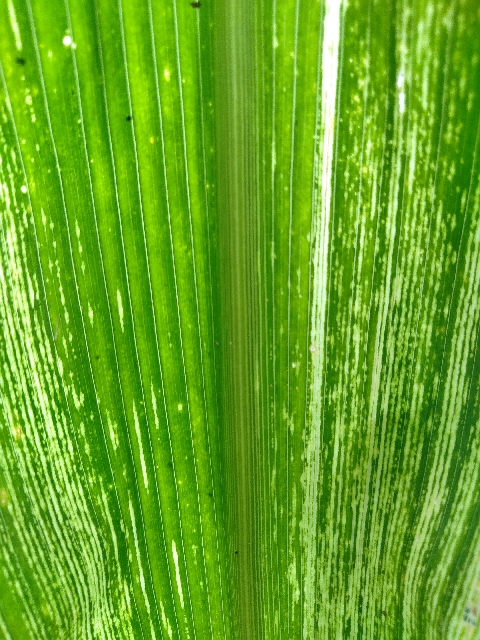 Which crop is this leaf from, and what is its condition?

maize, maize streak virus
